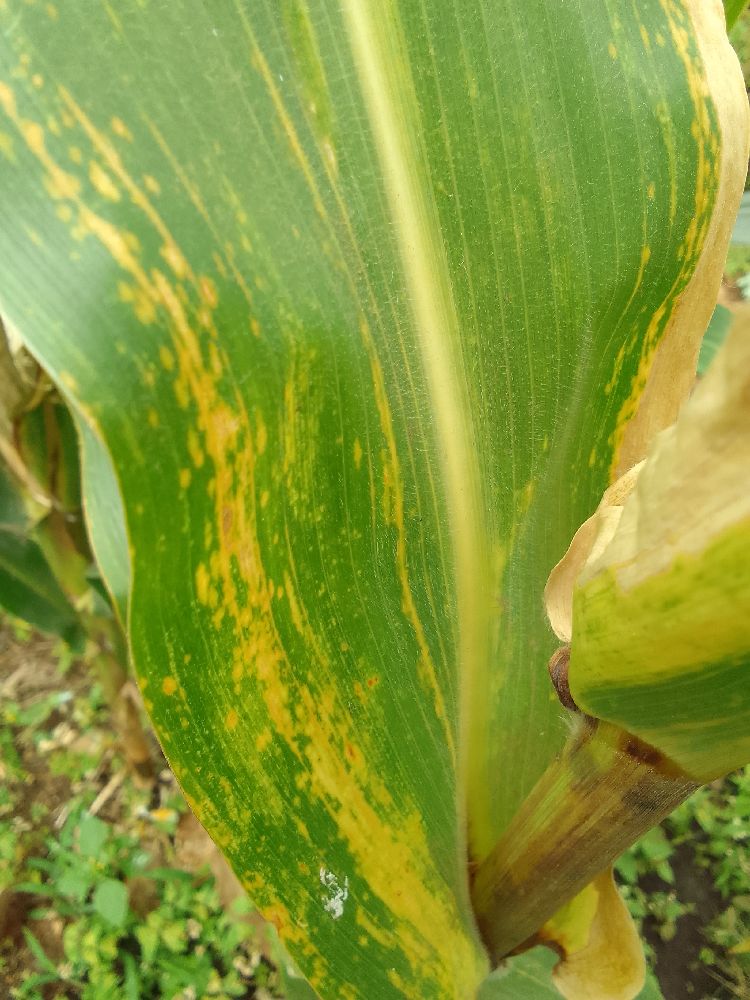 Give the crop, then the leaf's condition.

maize, maize lethal necrosis
